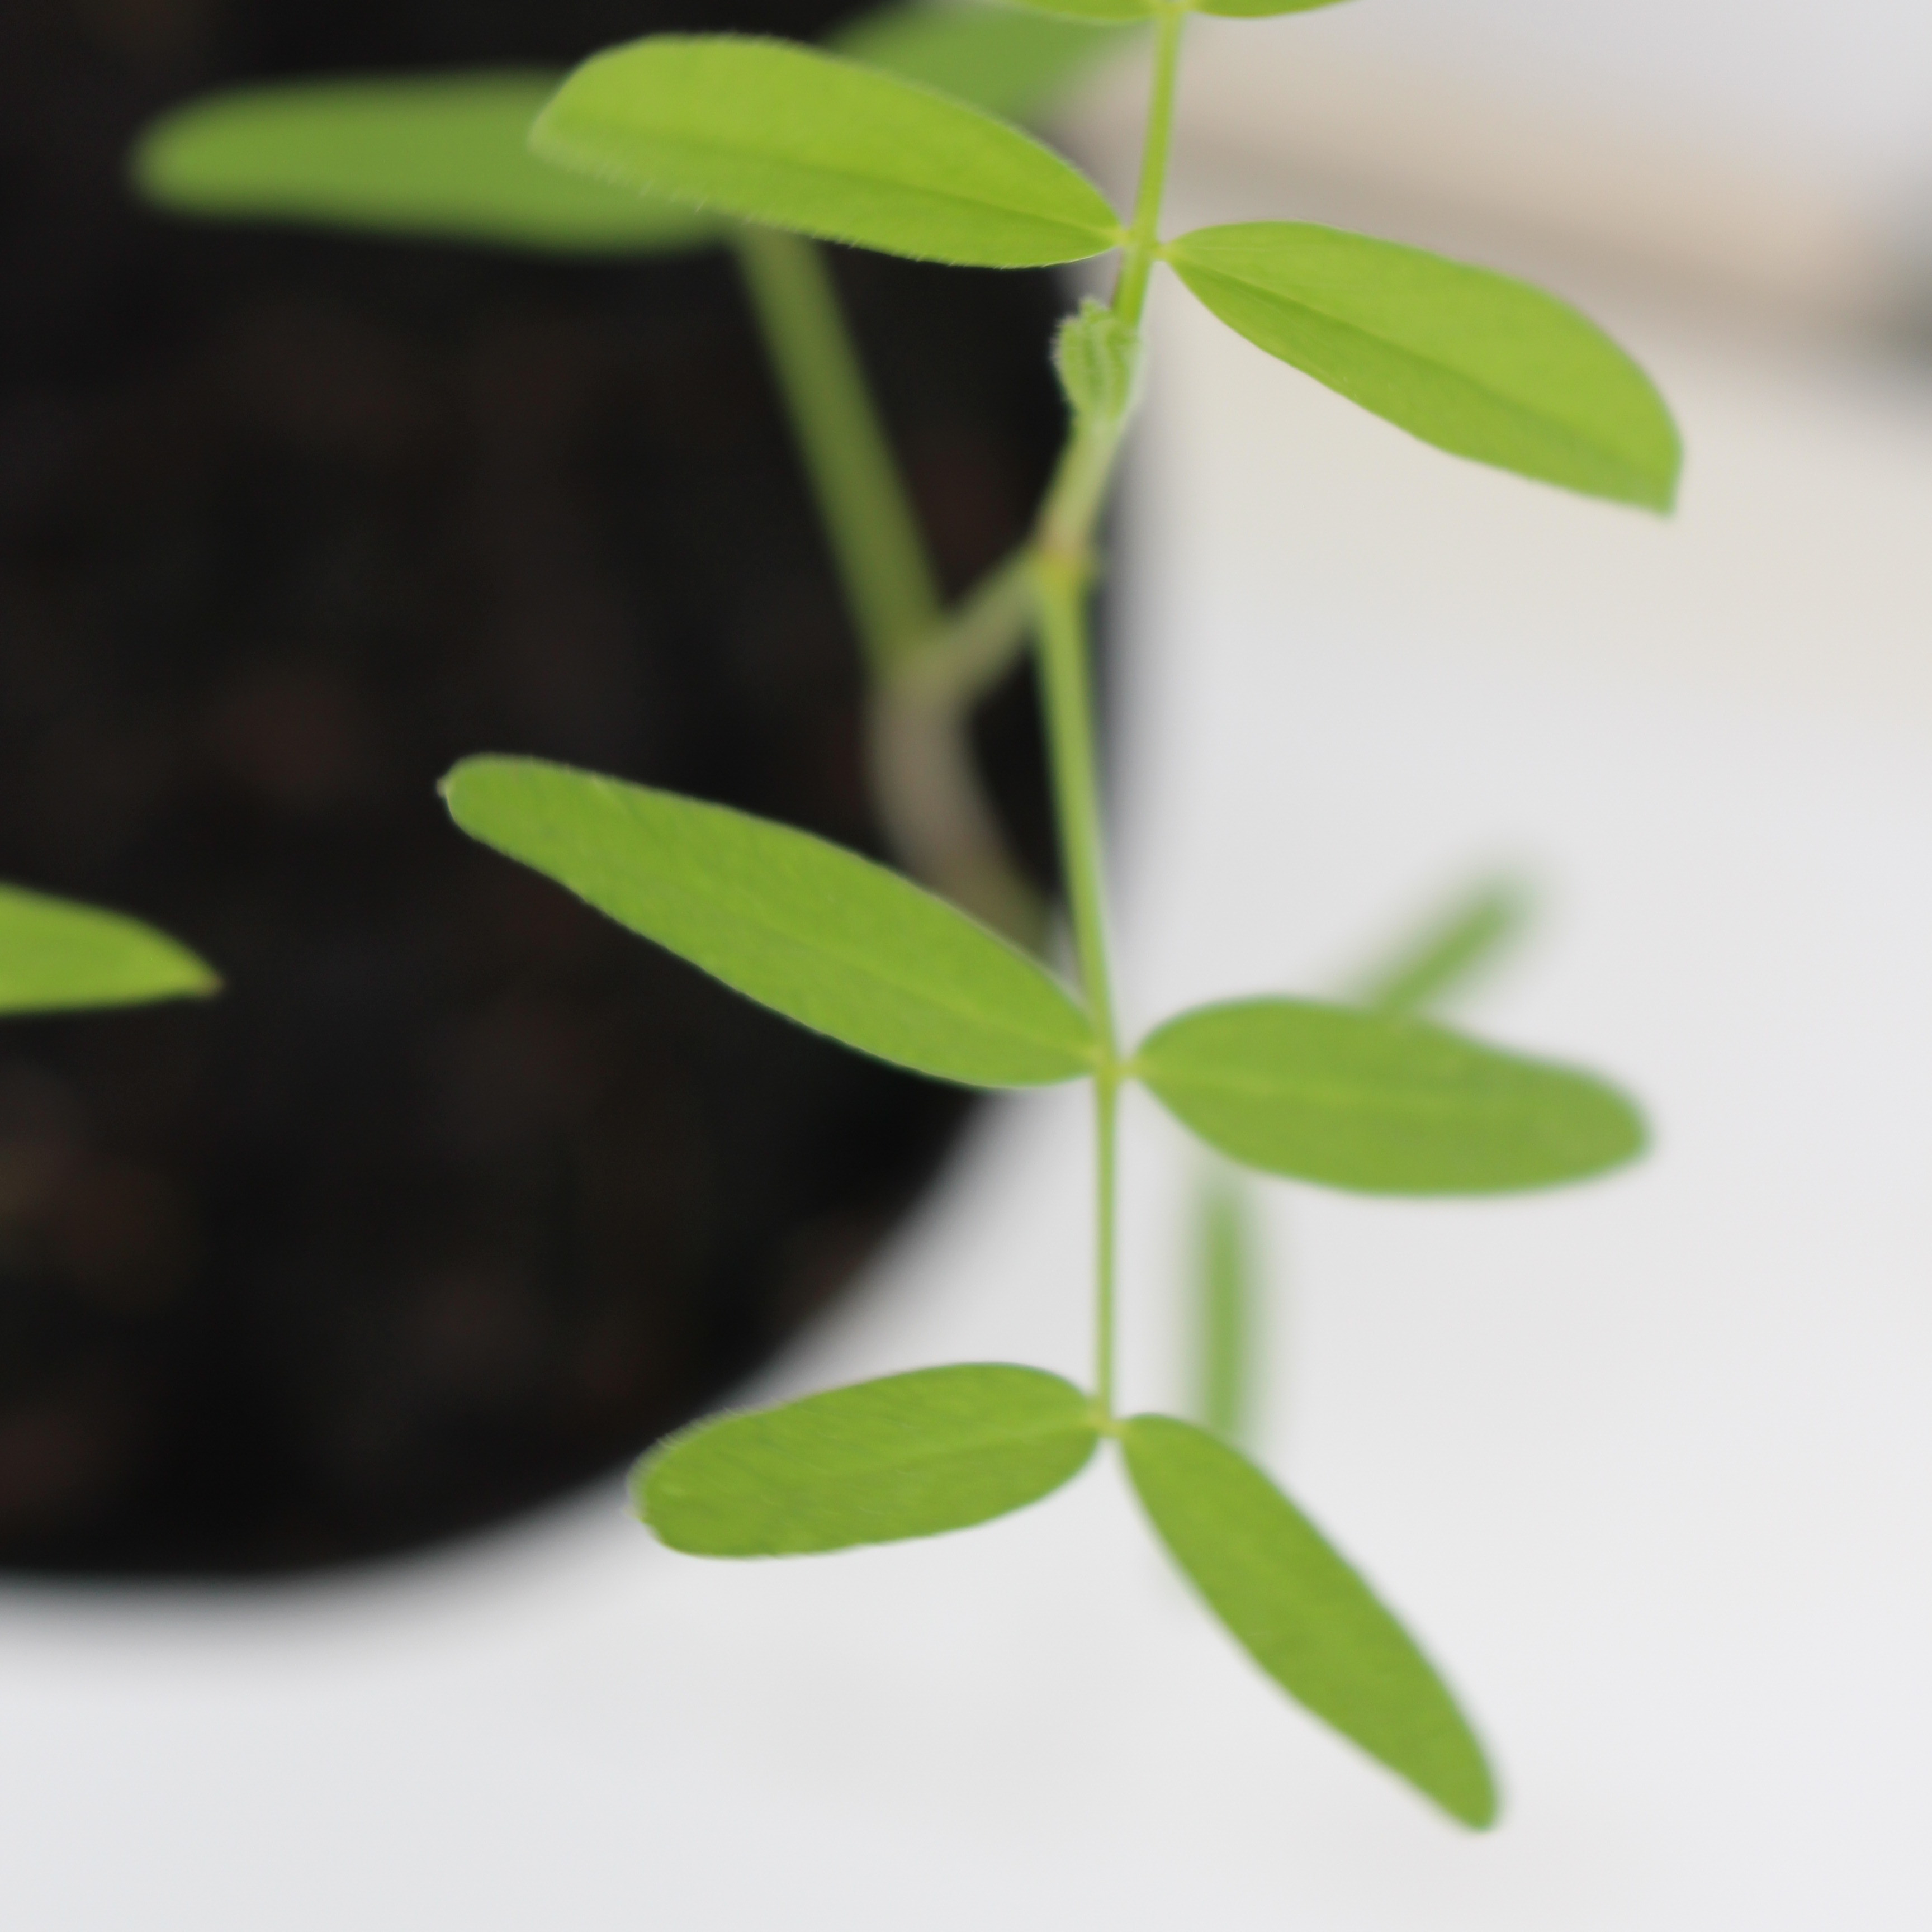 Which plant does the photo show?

Vicia sativa
